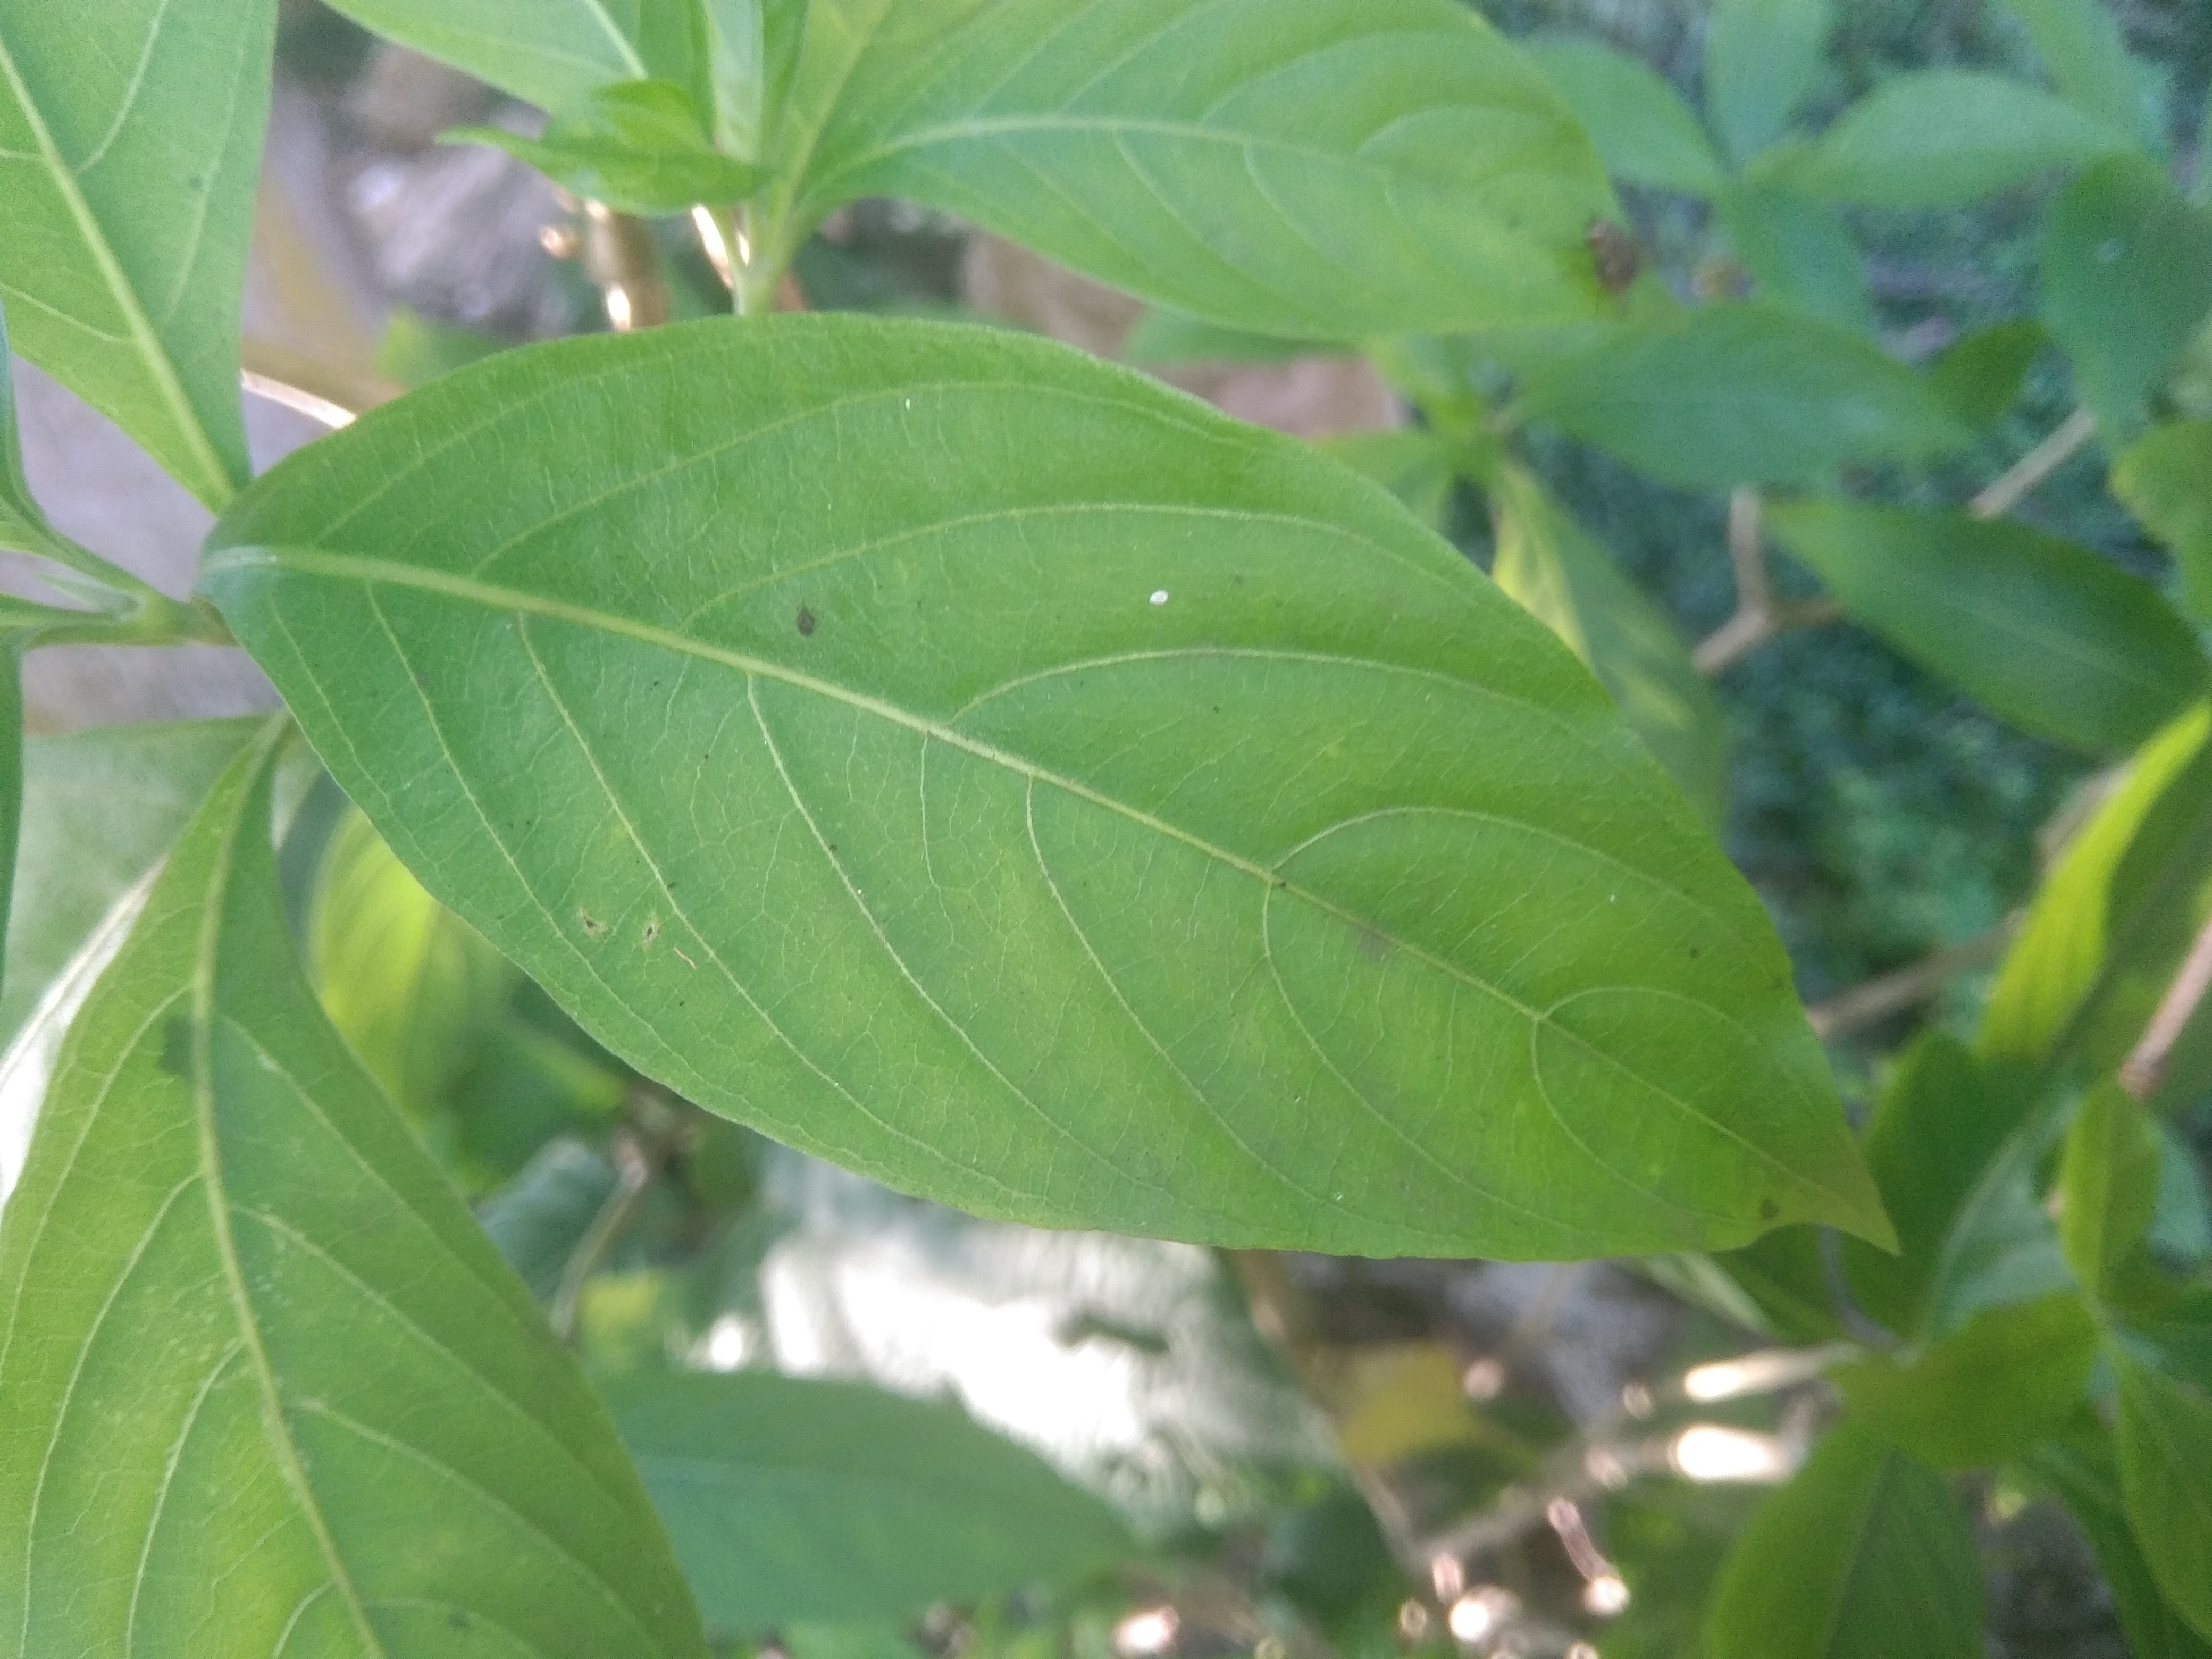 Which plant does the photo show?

vasaka
